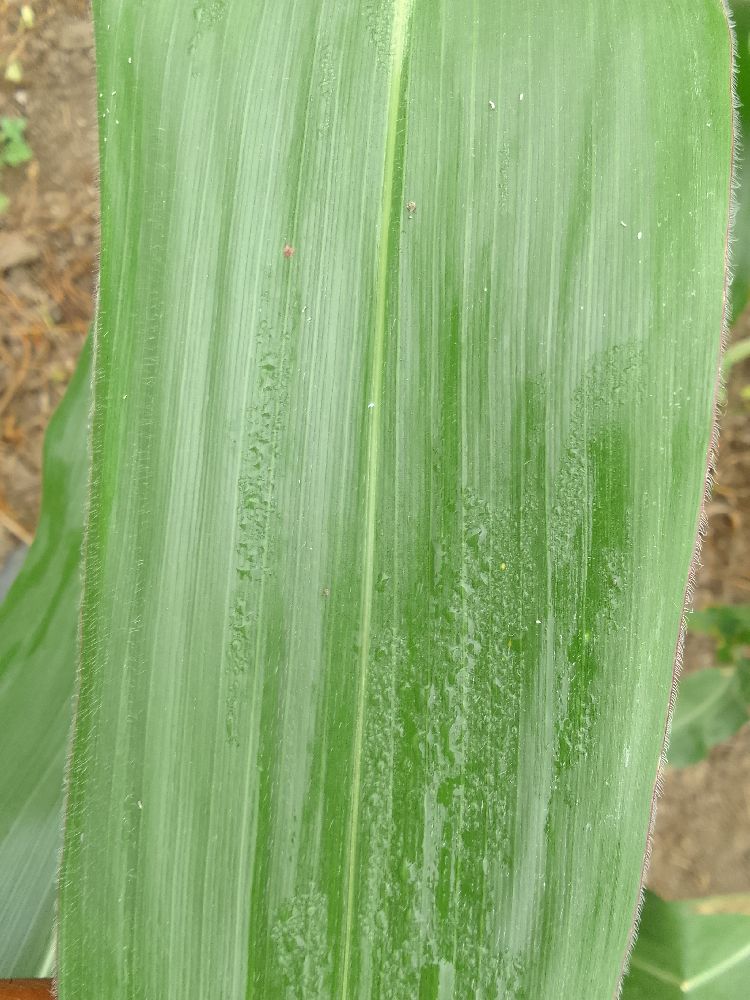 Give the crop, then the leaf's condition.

maize, healthy
